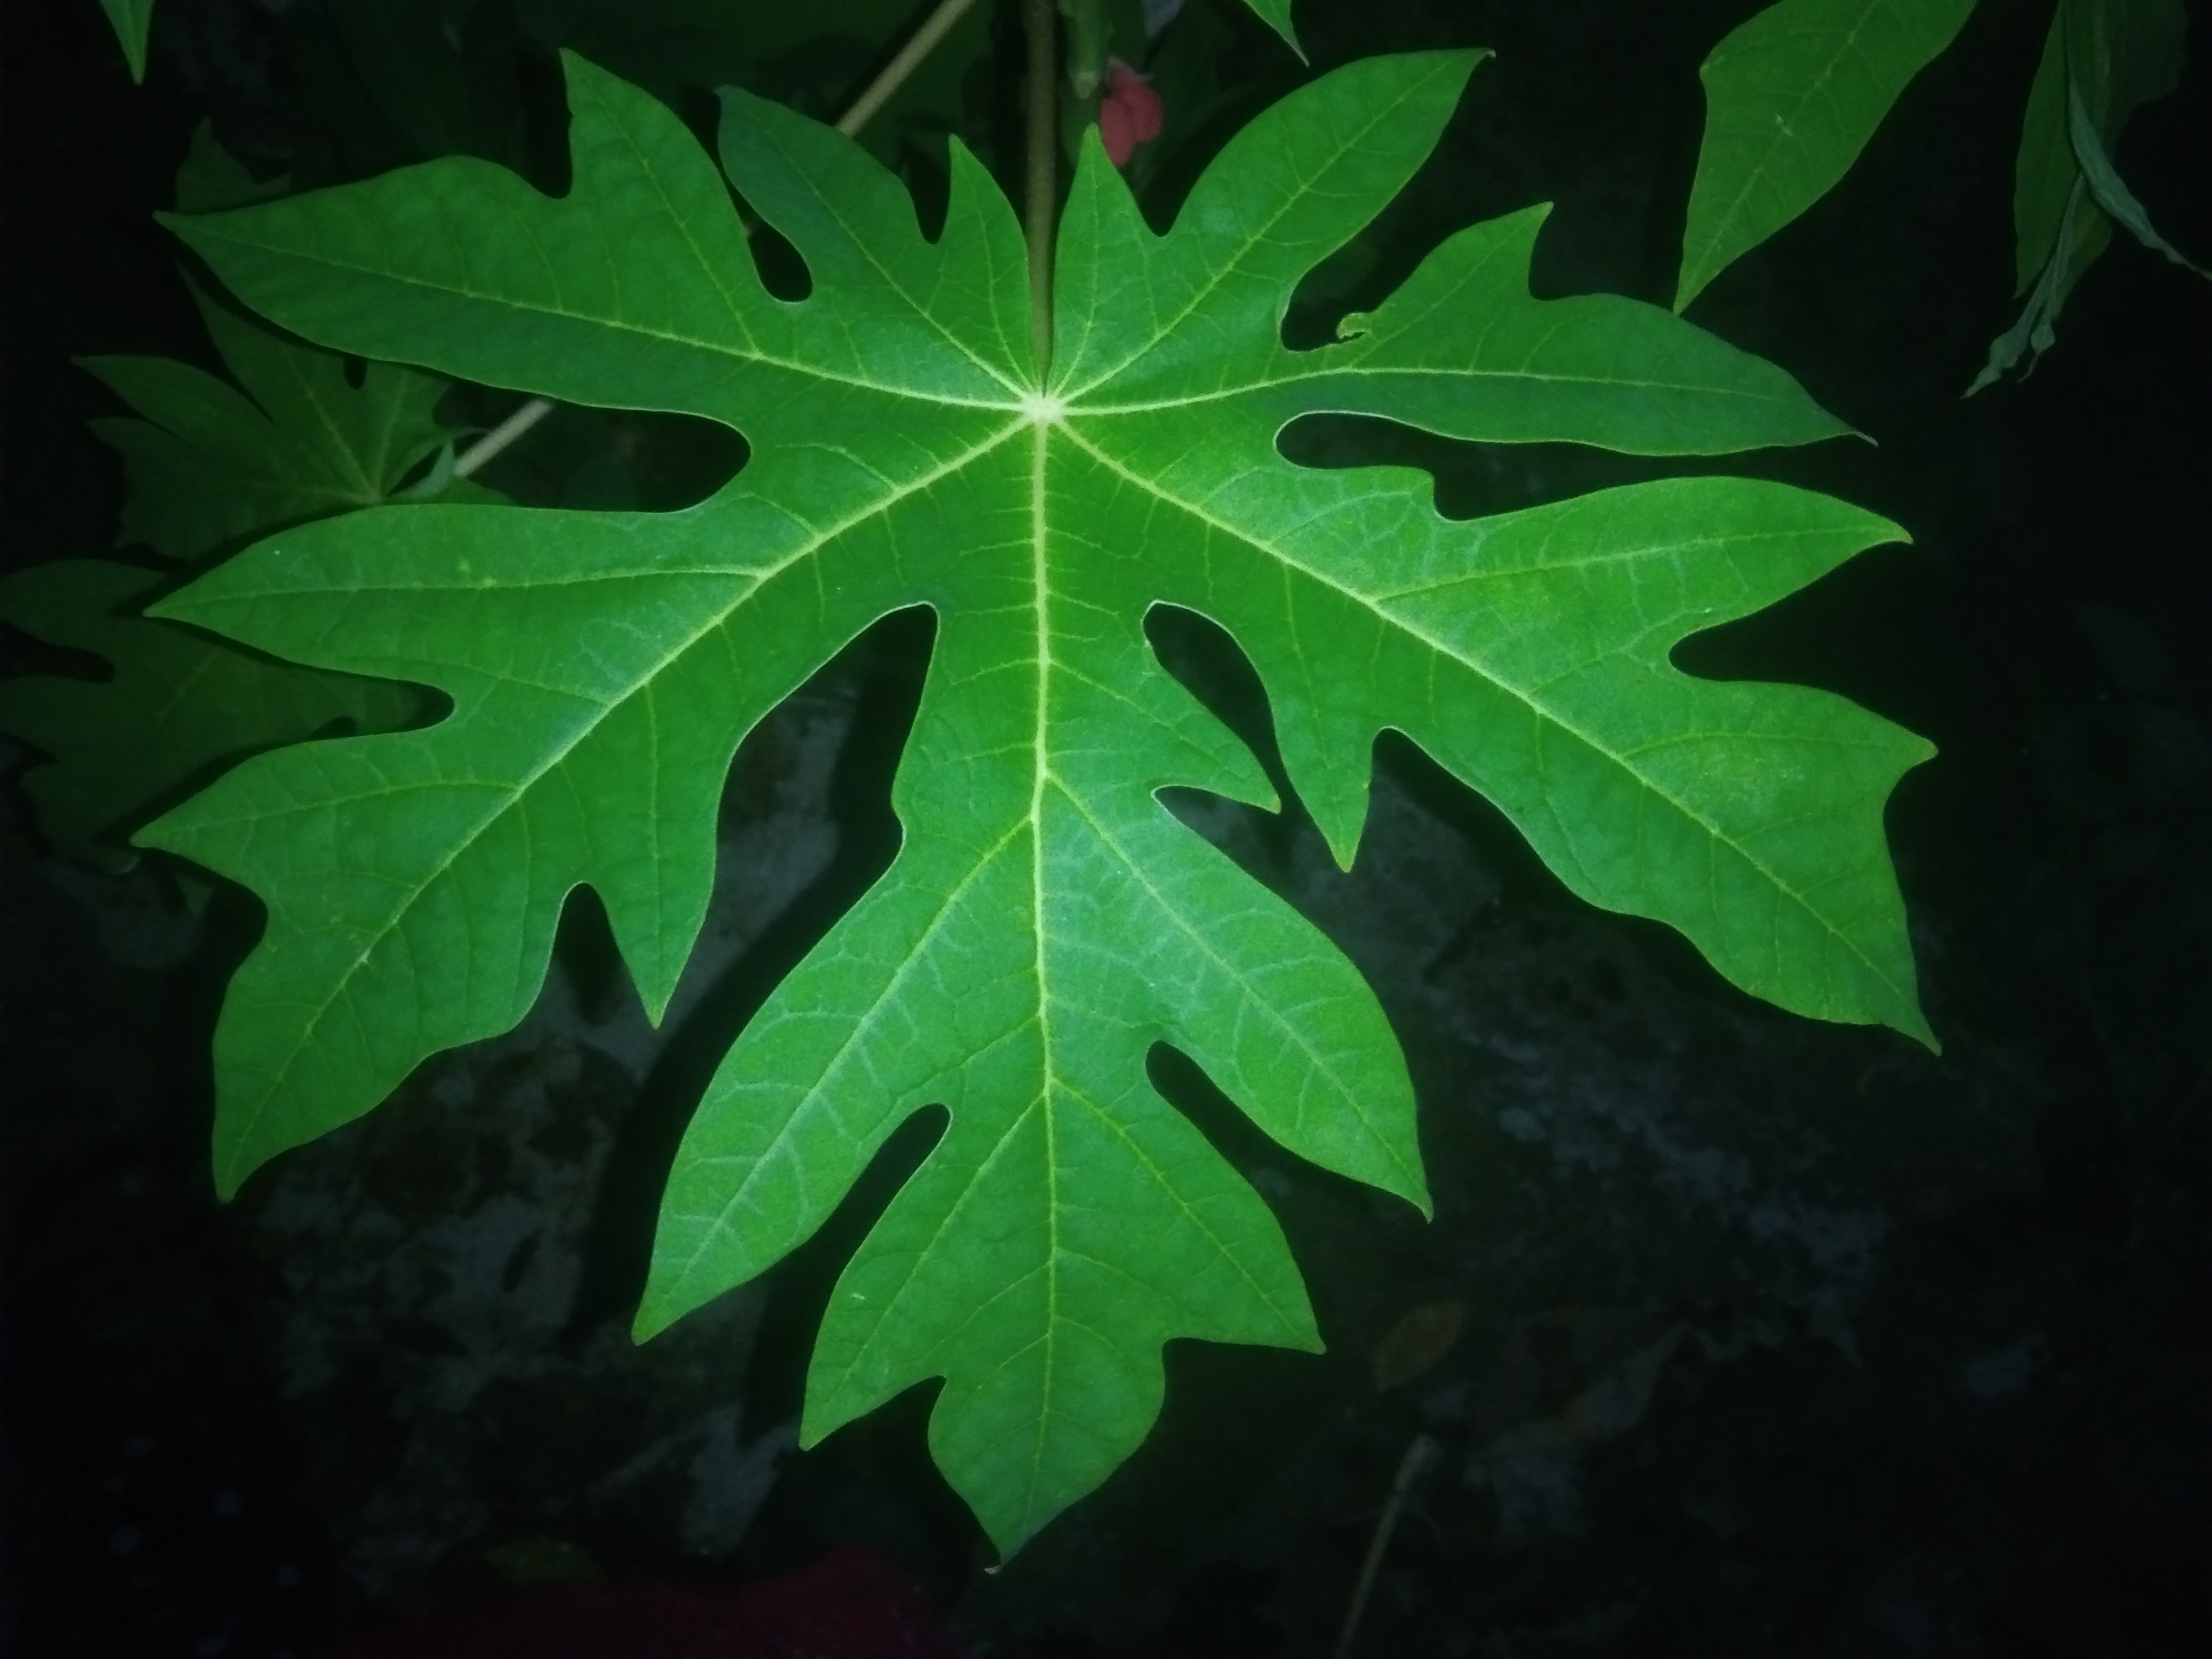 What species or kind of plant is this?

papaya
